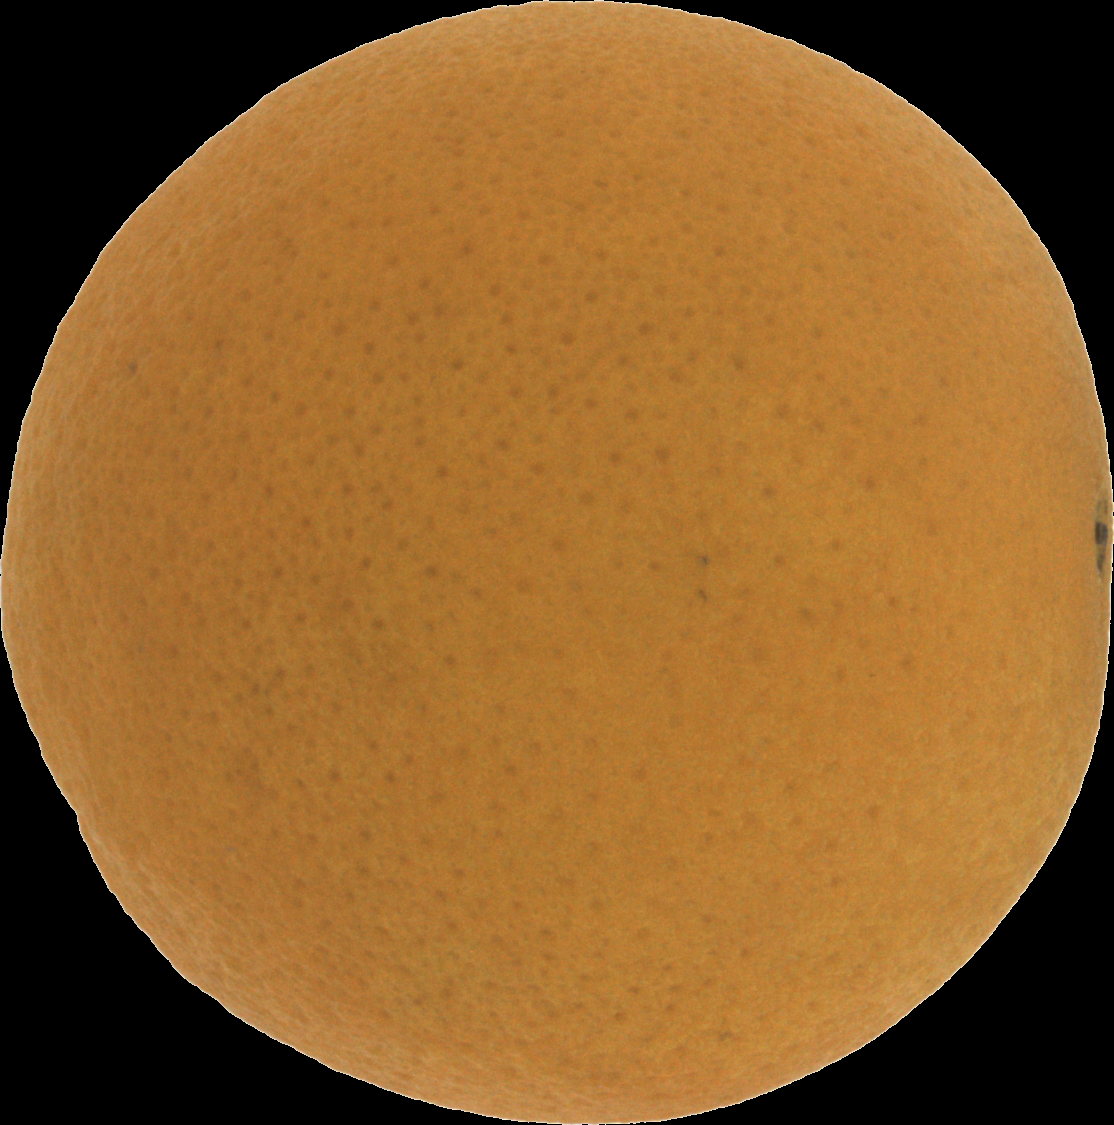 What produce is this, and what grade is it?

orange, good
